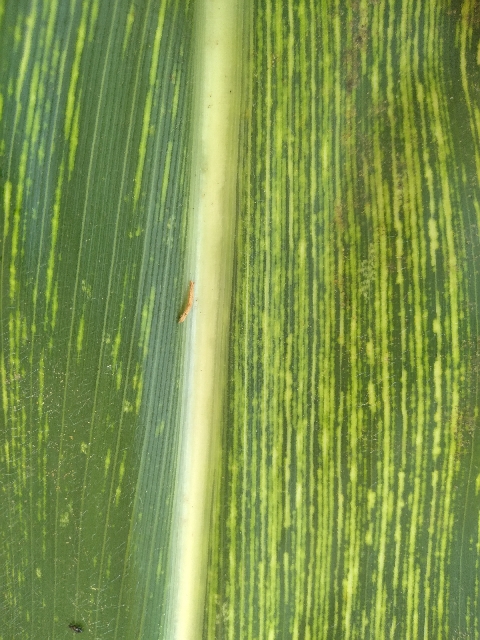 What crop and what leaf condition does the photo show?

maize, maize streak virus
